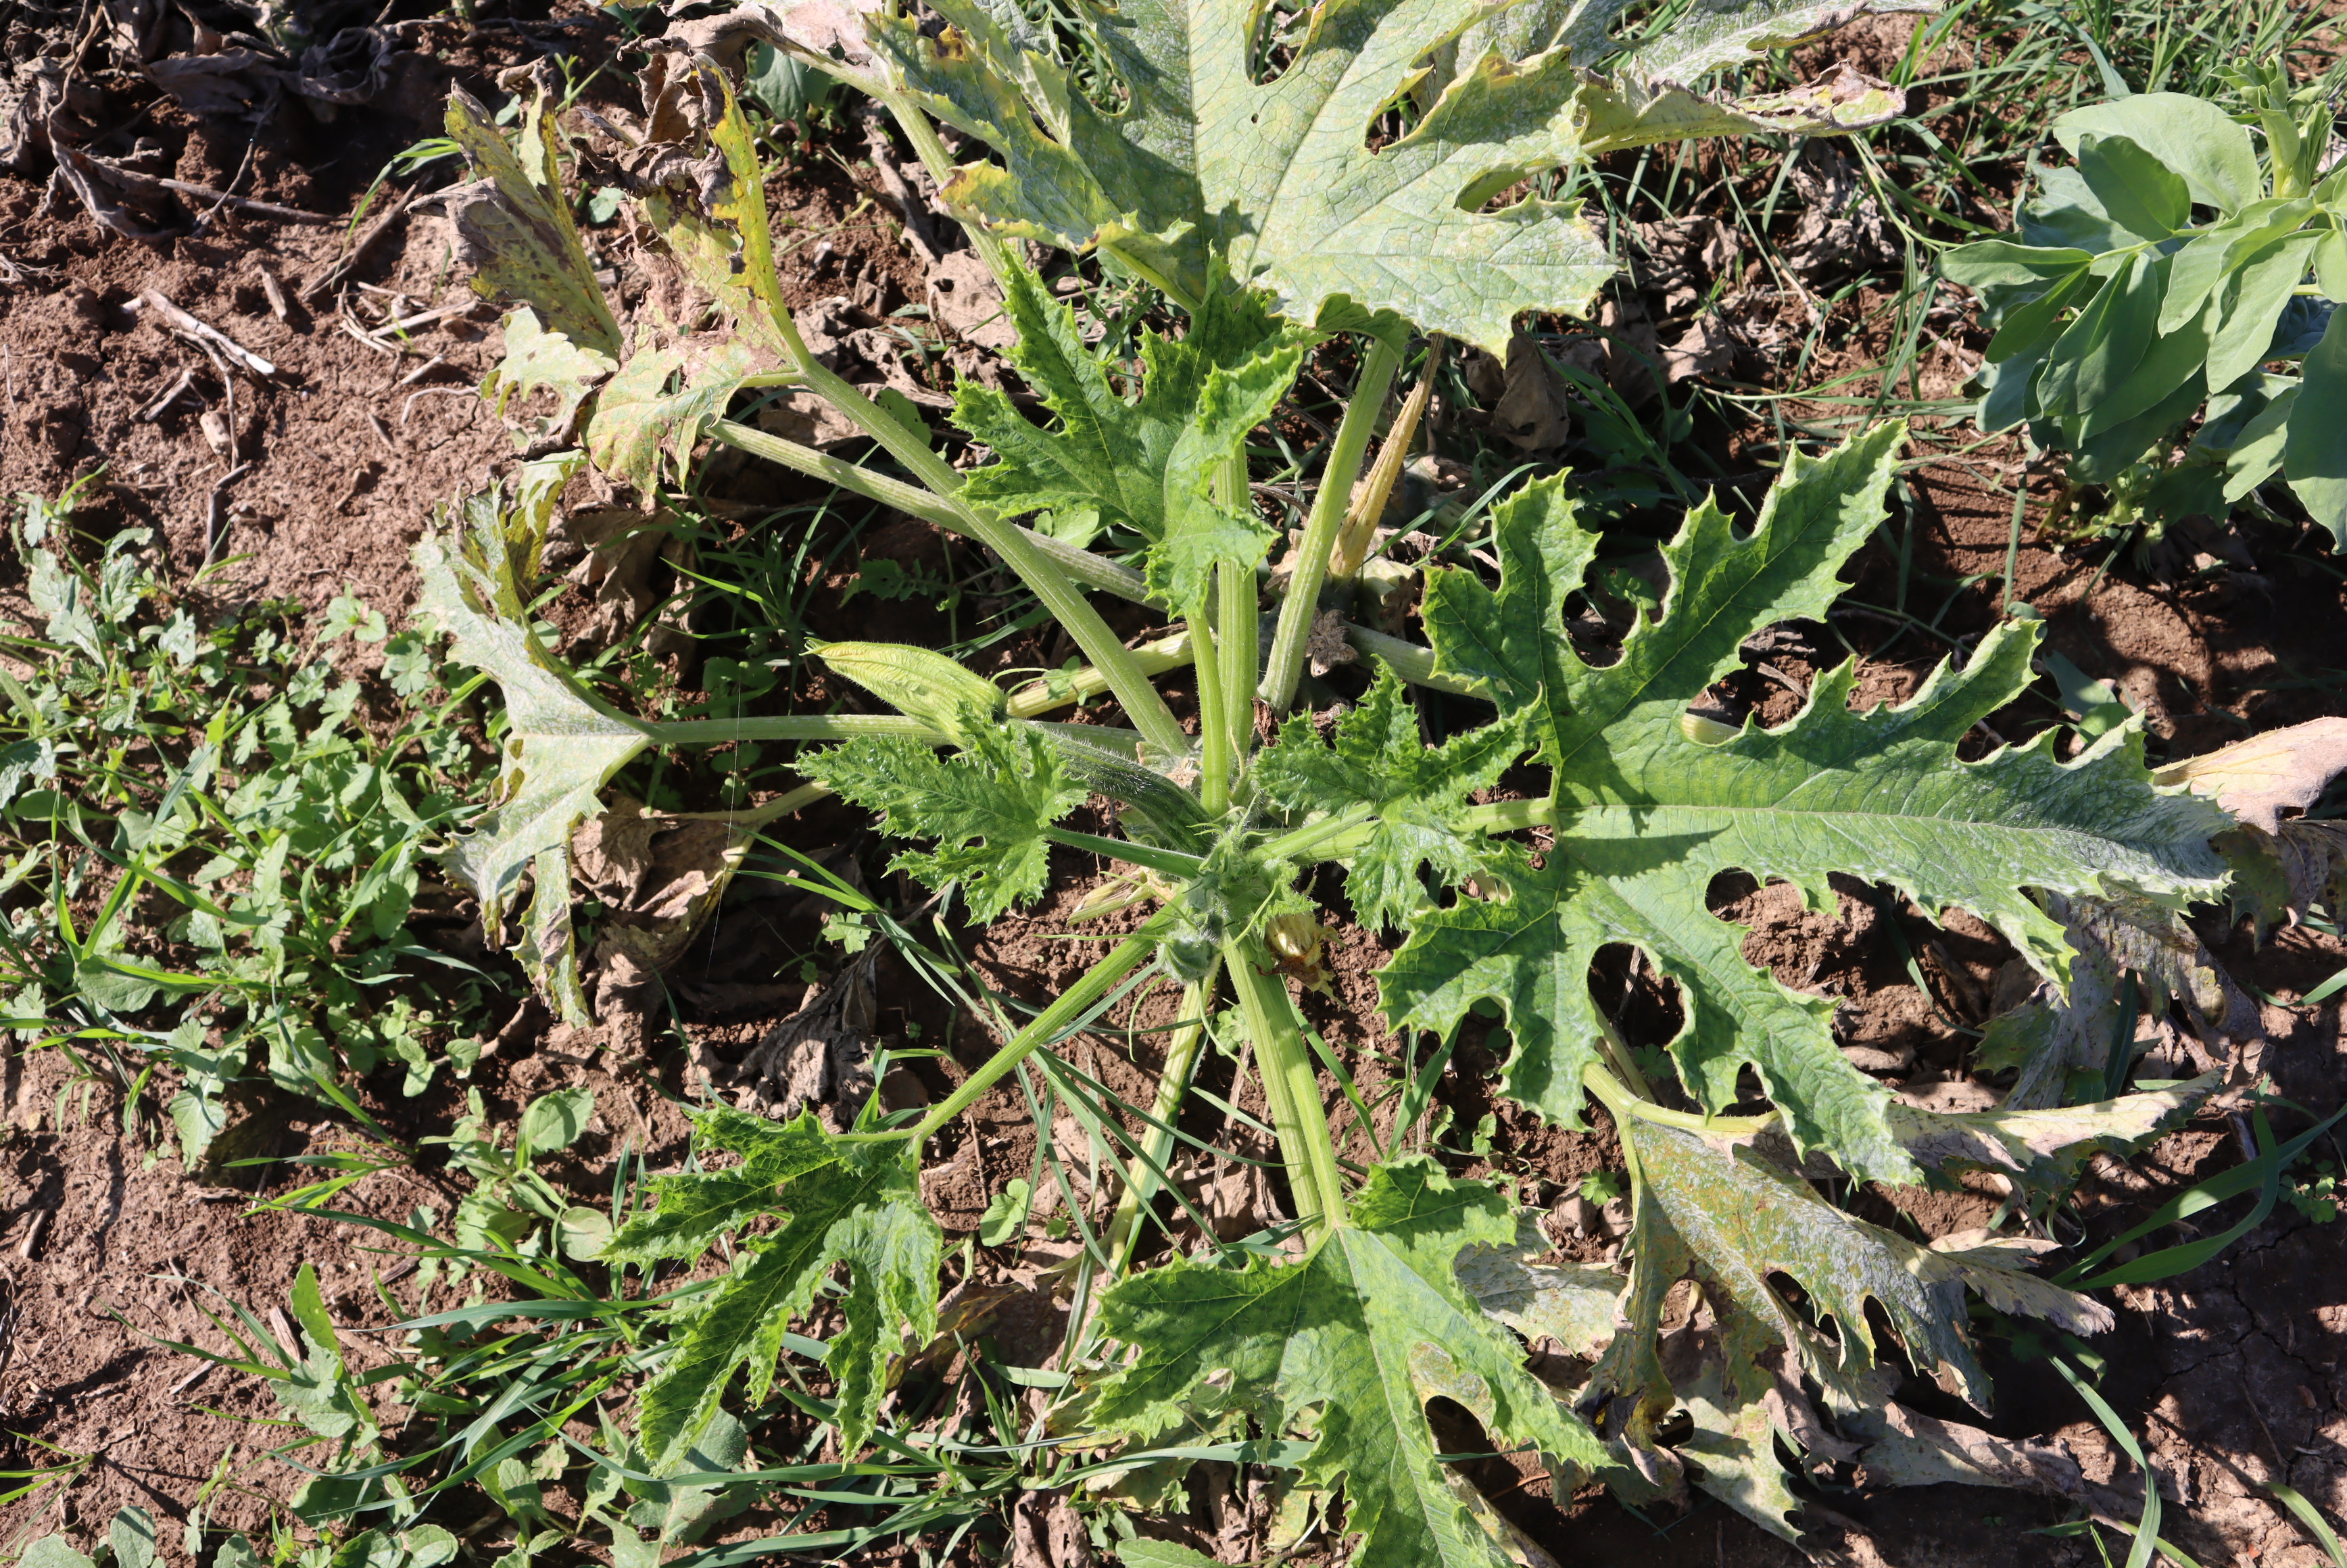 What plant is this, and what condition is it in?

zucchini, healthy
